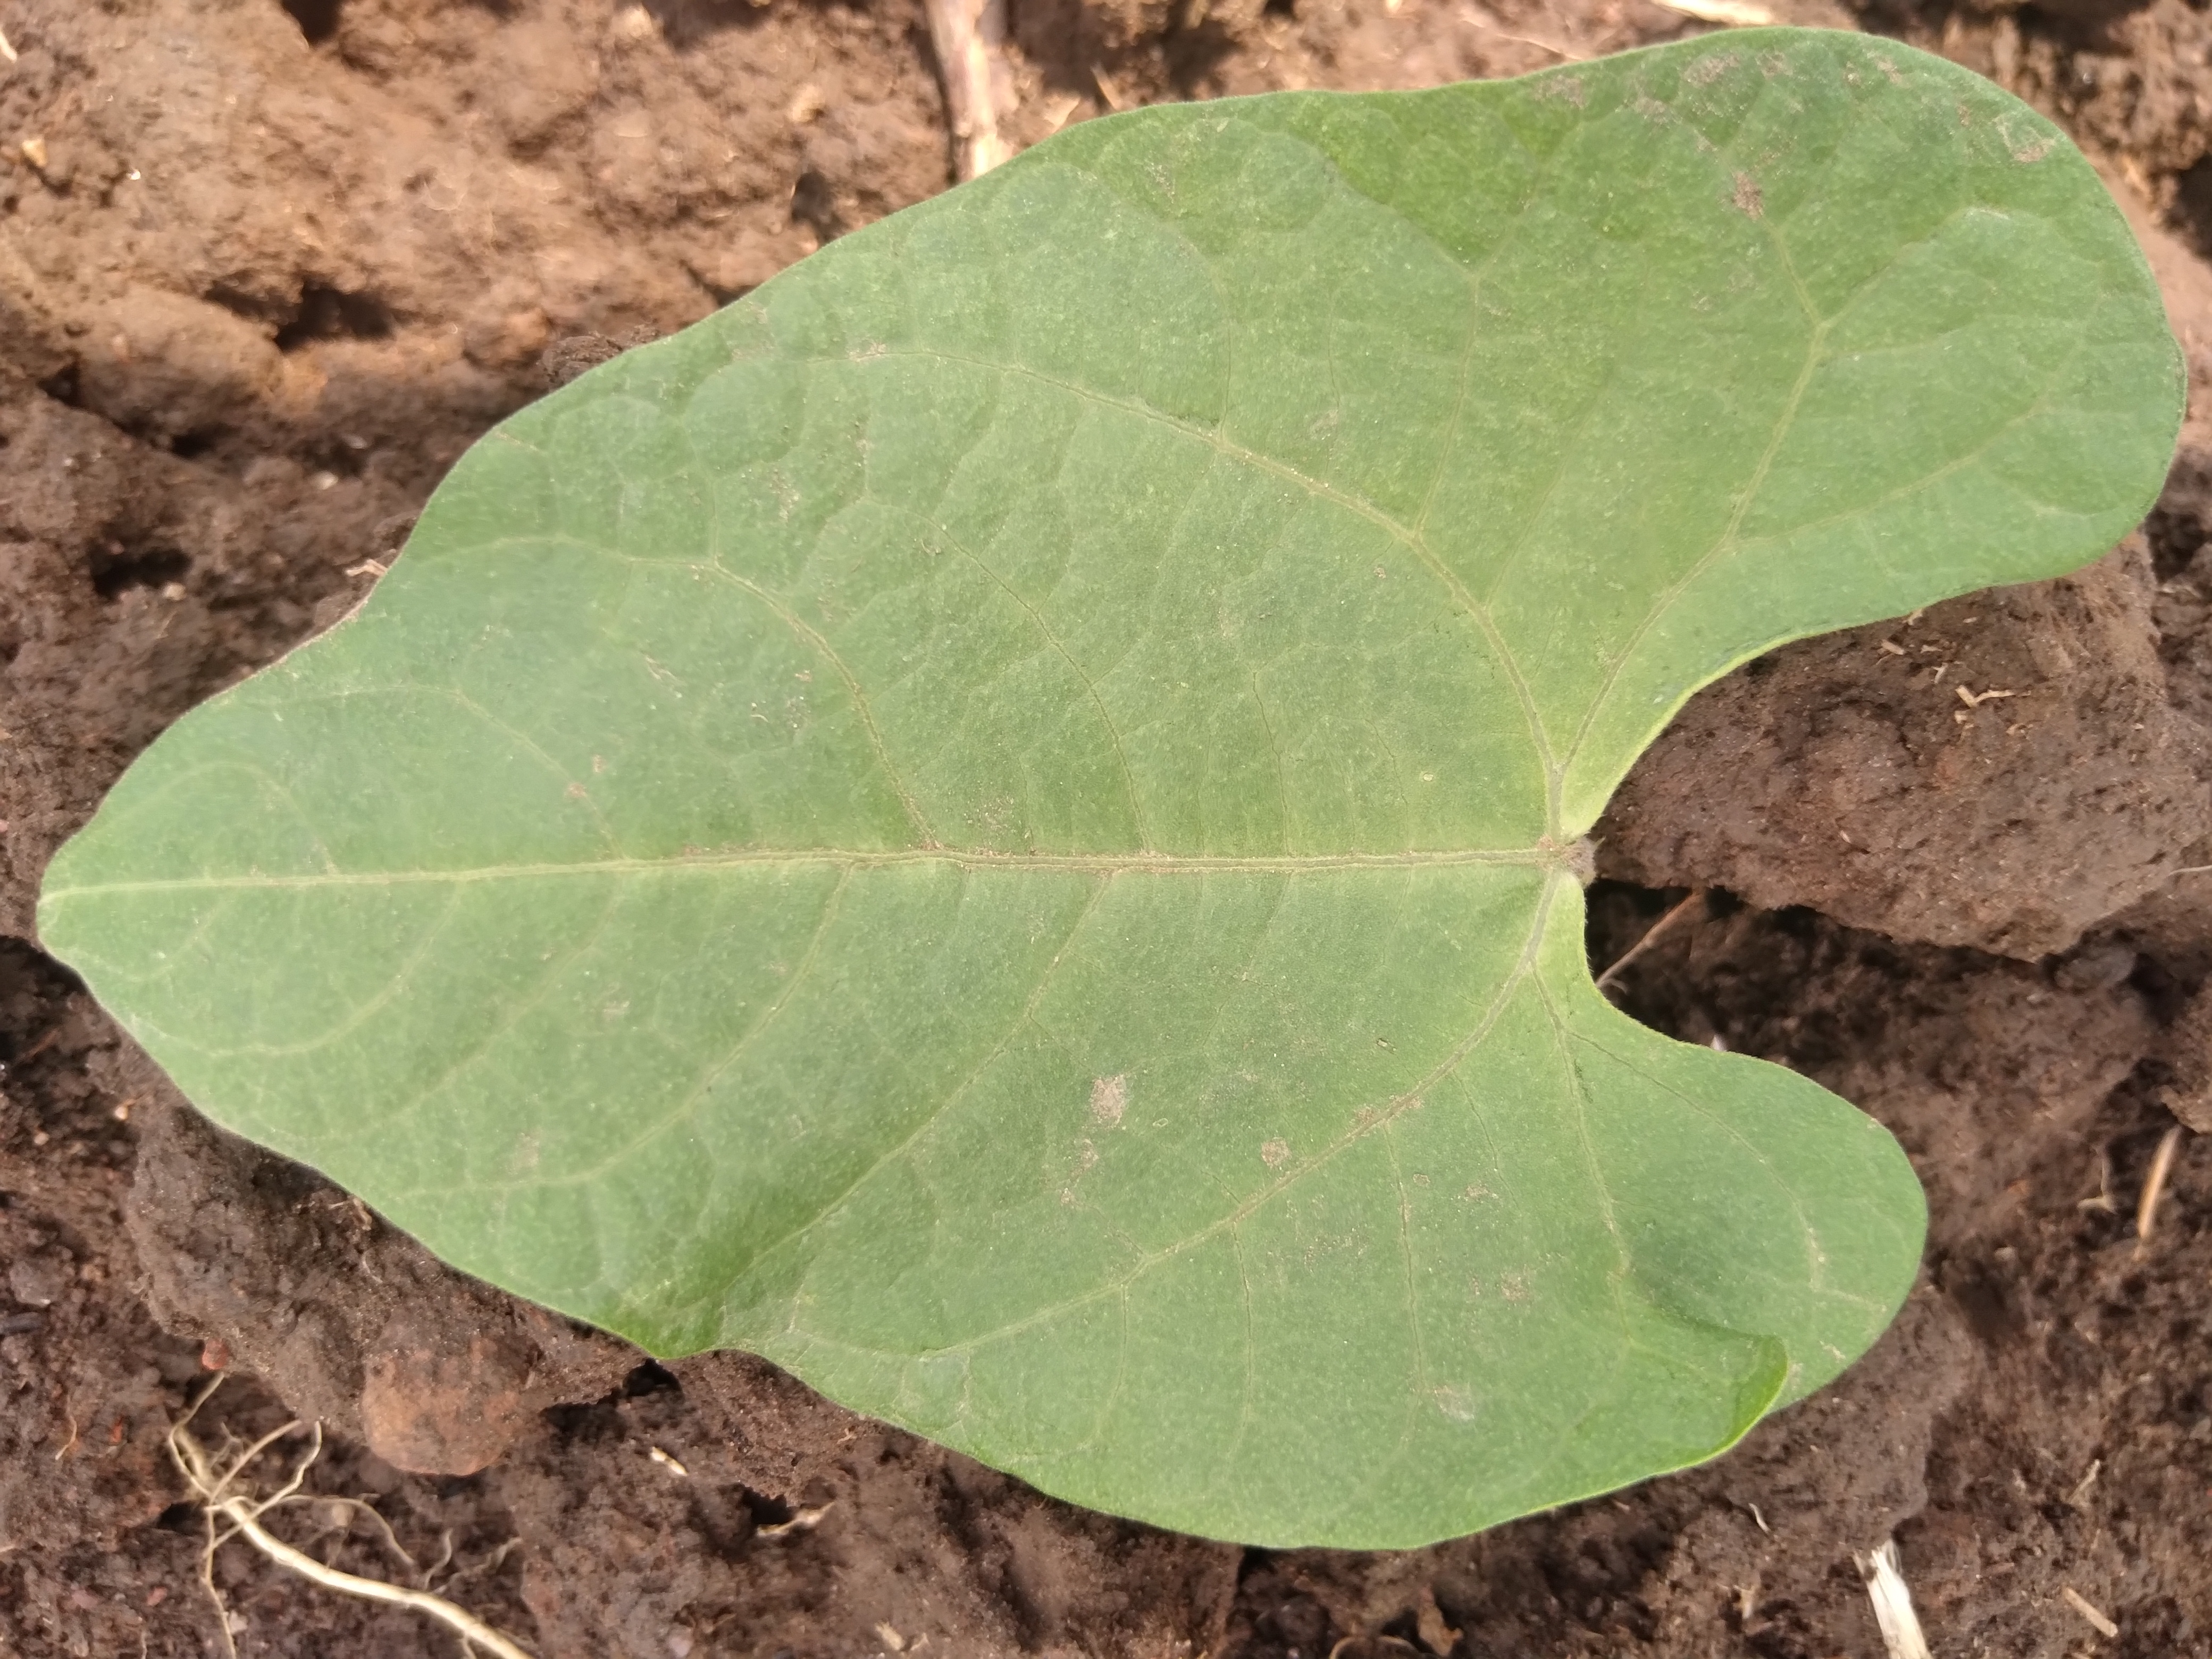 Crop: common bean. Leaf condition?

healthy
